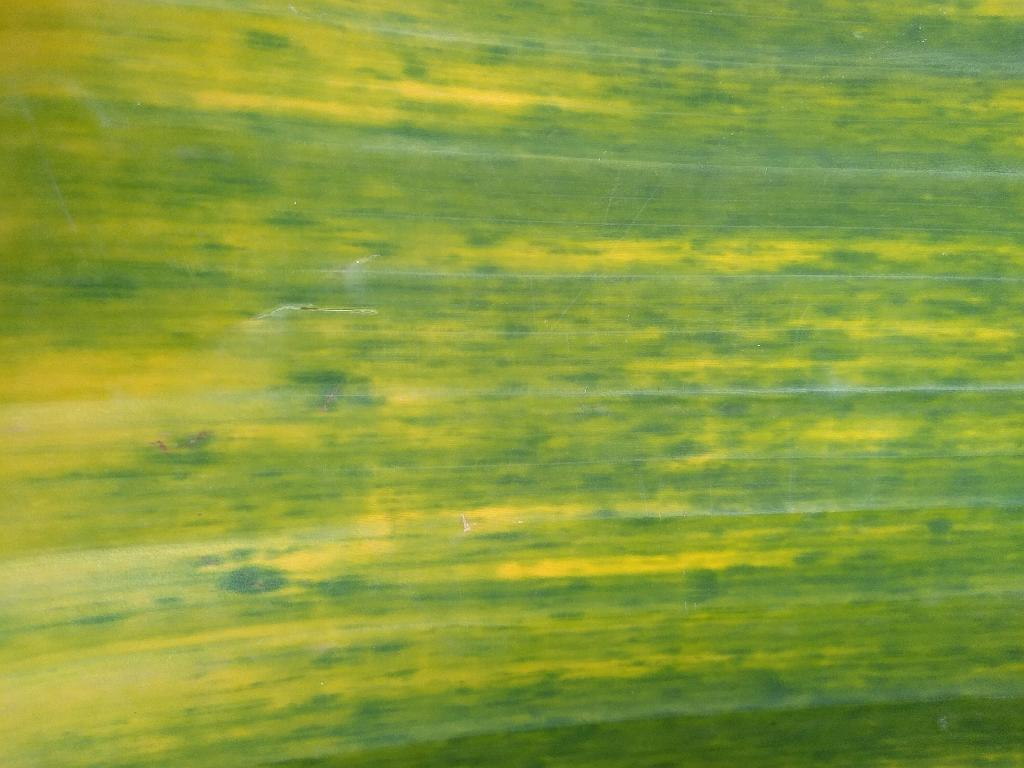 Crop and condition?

banana, fusarium wilt race 1
